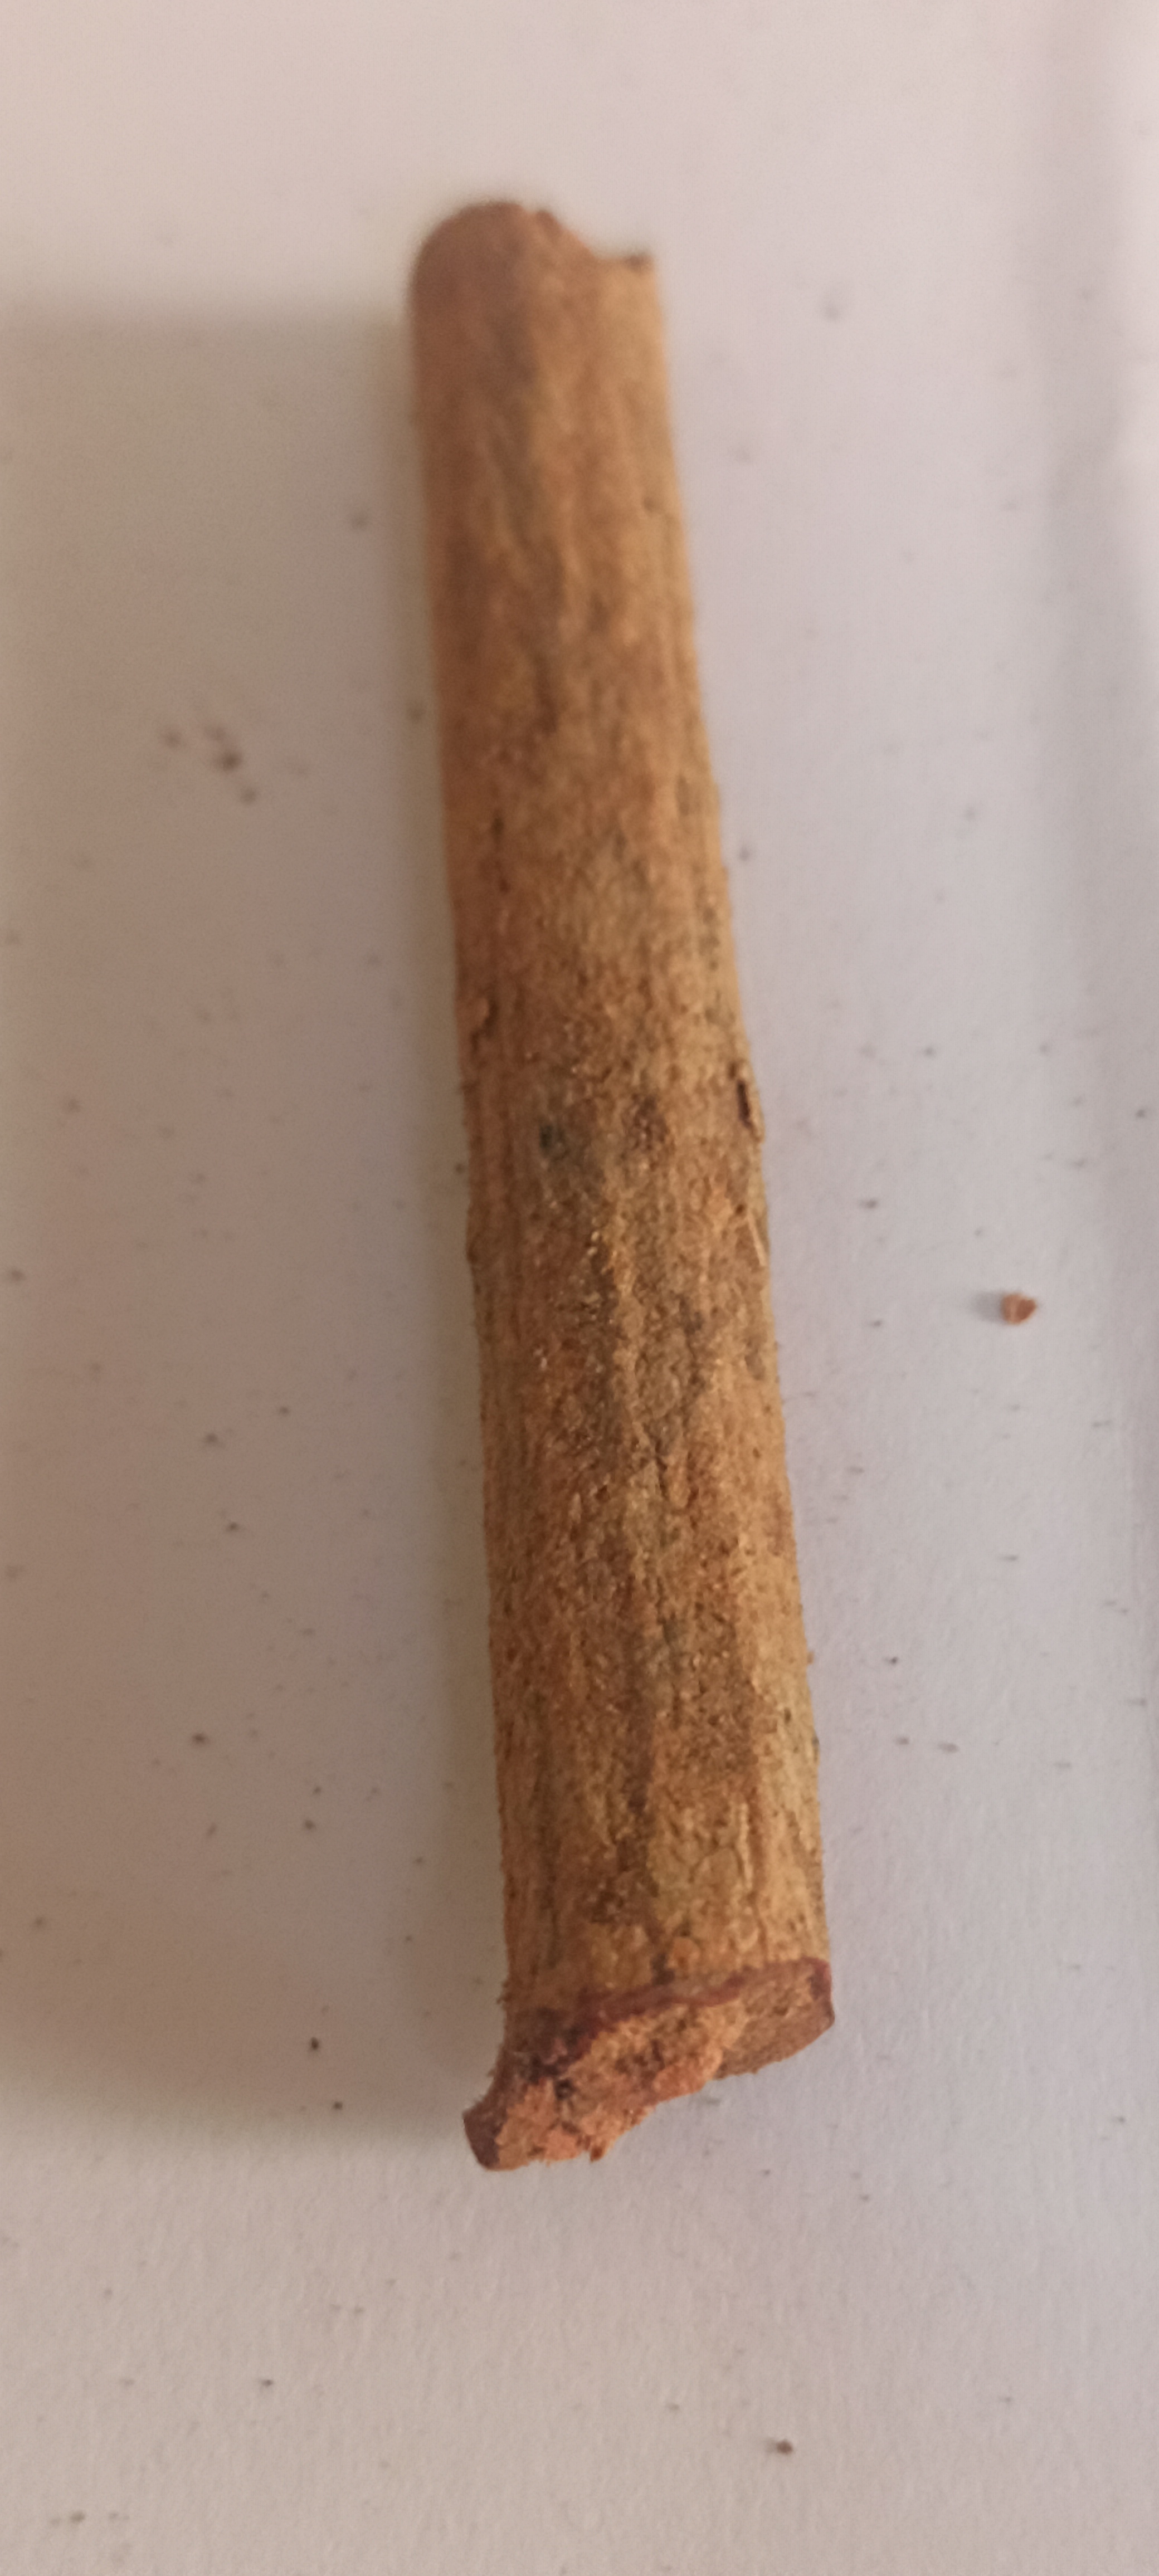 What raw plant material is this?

manjistha
